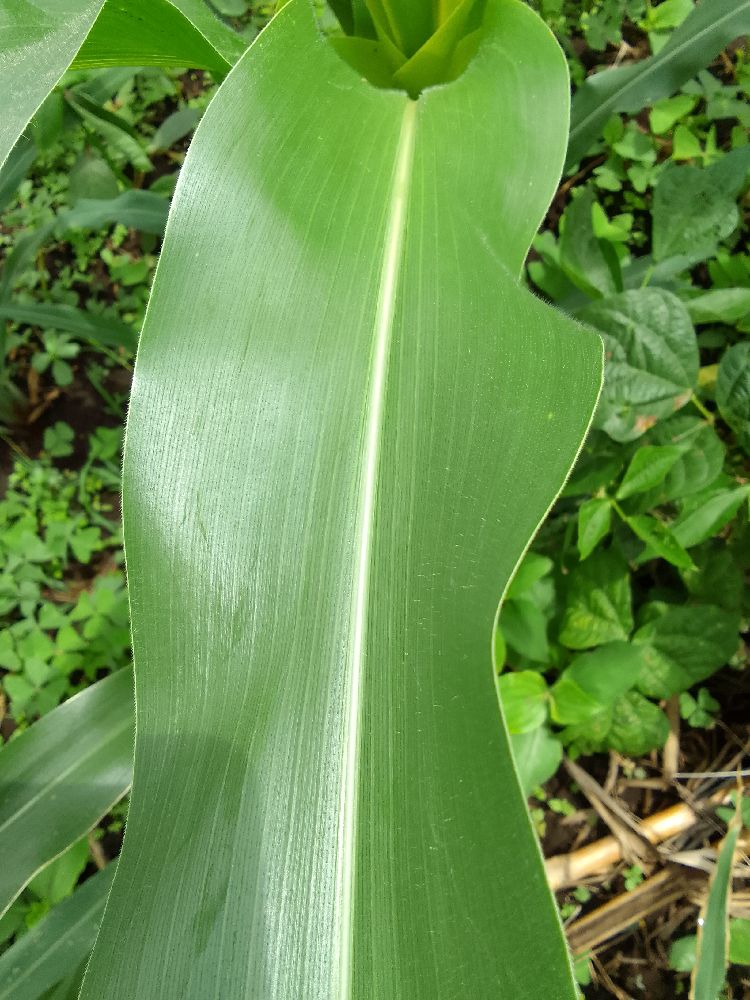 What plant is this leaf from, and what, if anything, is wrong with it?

maize, healthy
